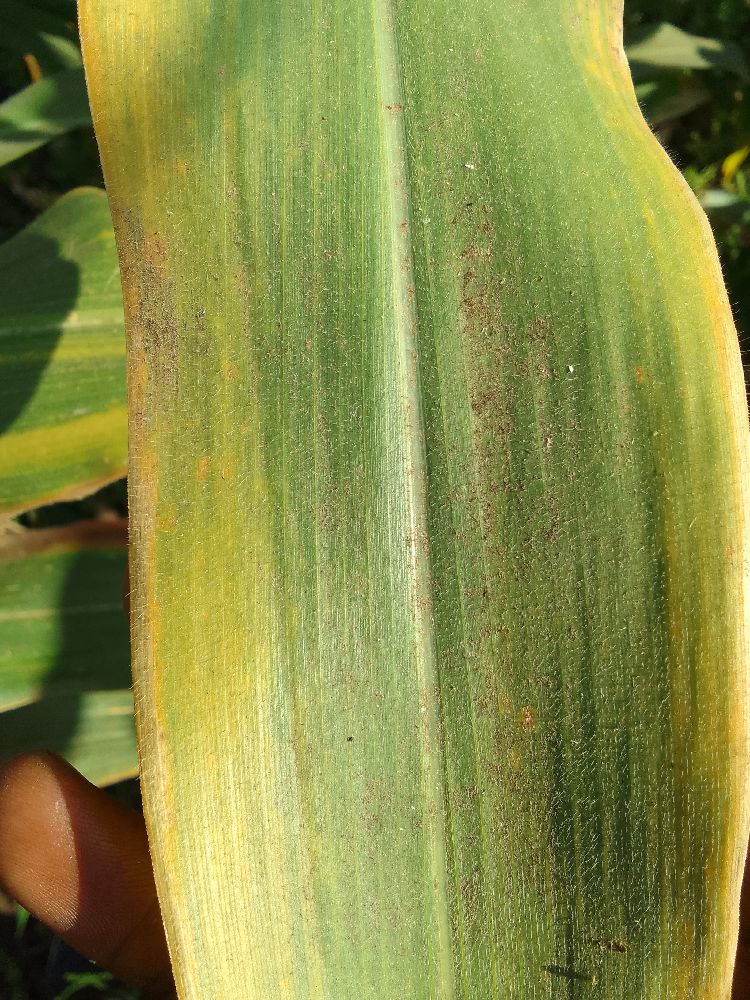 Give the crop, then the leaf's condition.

maize, maize lethal necrosis
